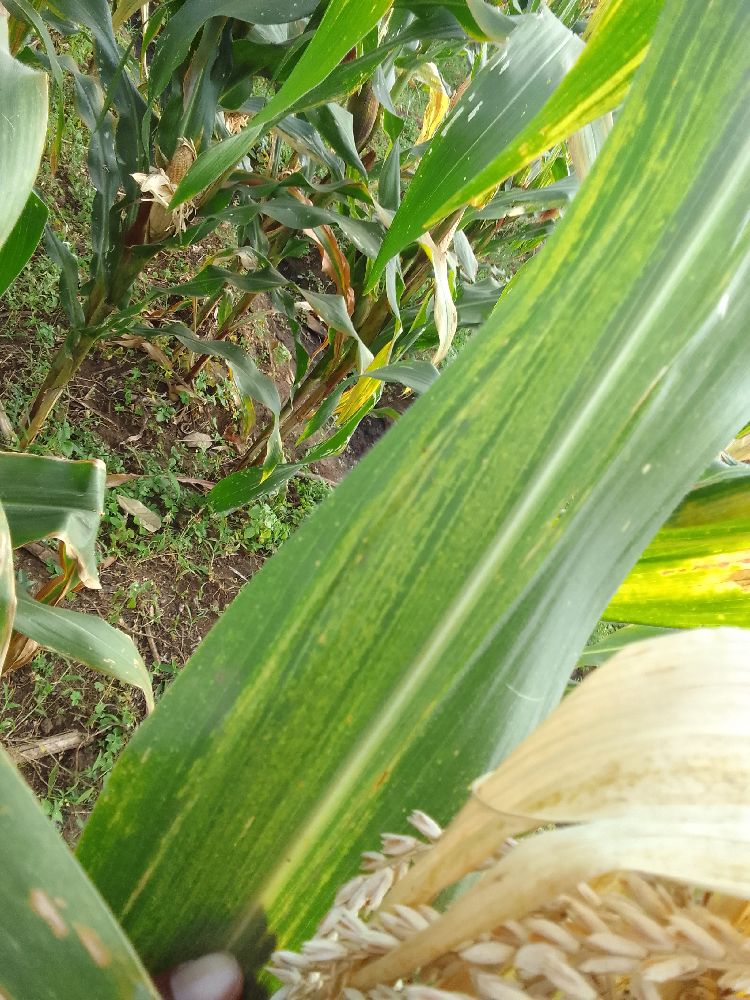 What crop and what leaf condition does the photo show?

maize, maize lethal necrosis
